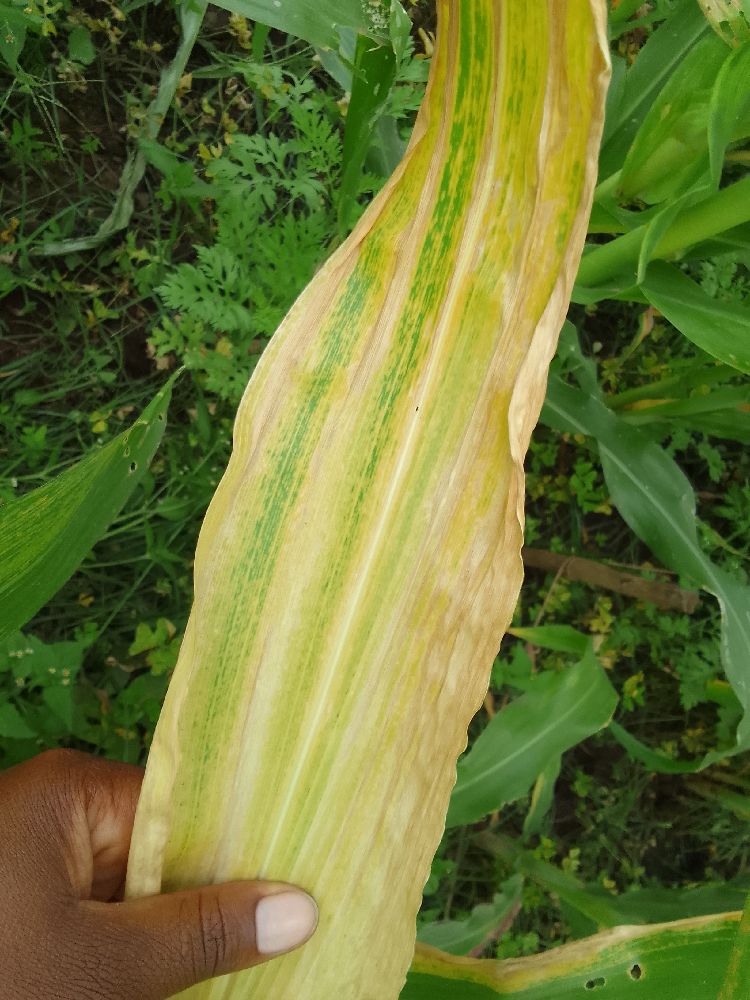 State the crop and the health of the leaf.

maize, maize lethal necrosis
